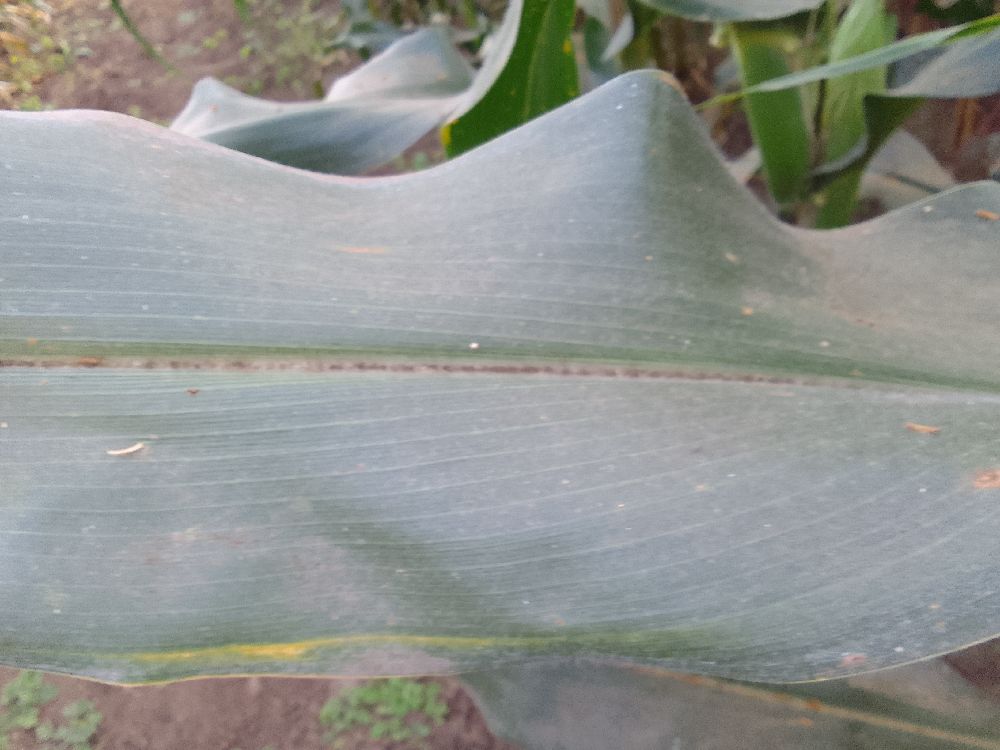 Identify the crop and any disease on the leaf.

maize, healthy
